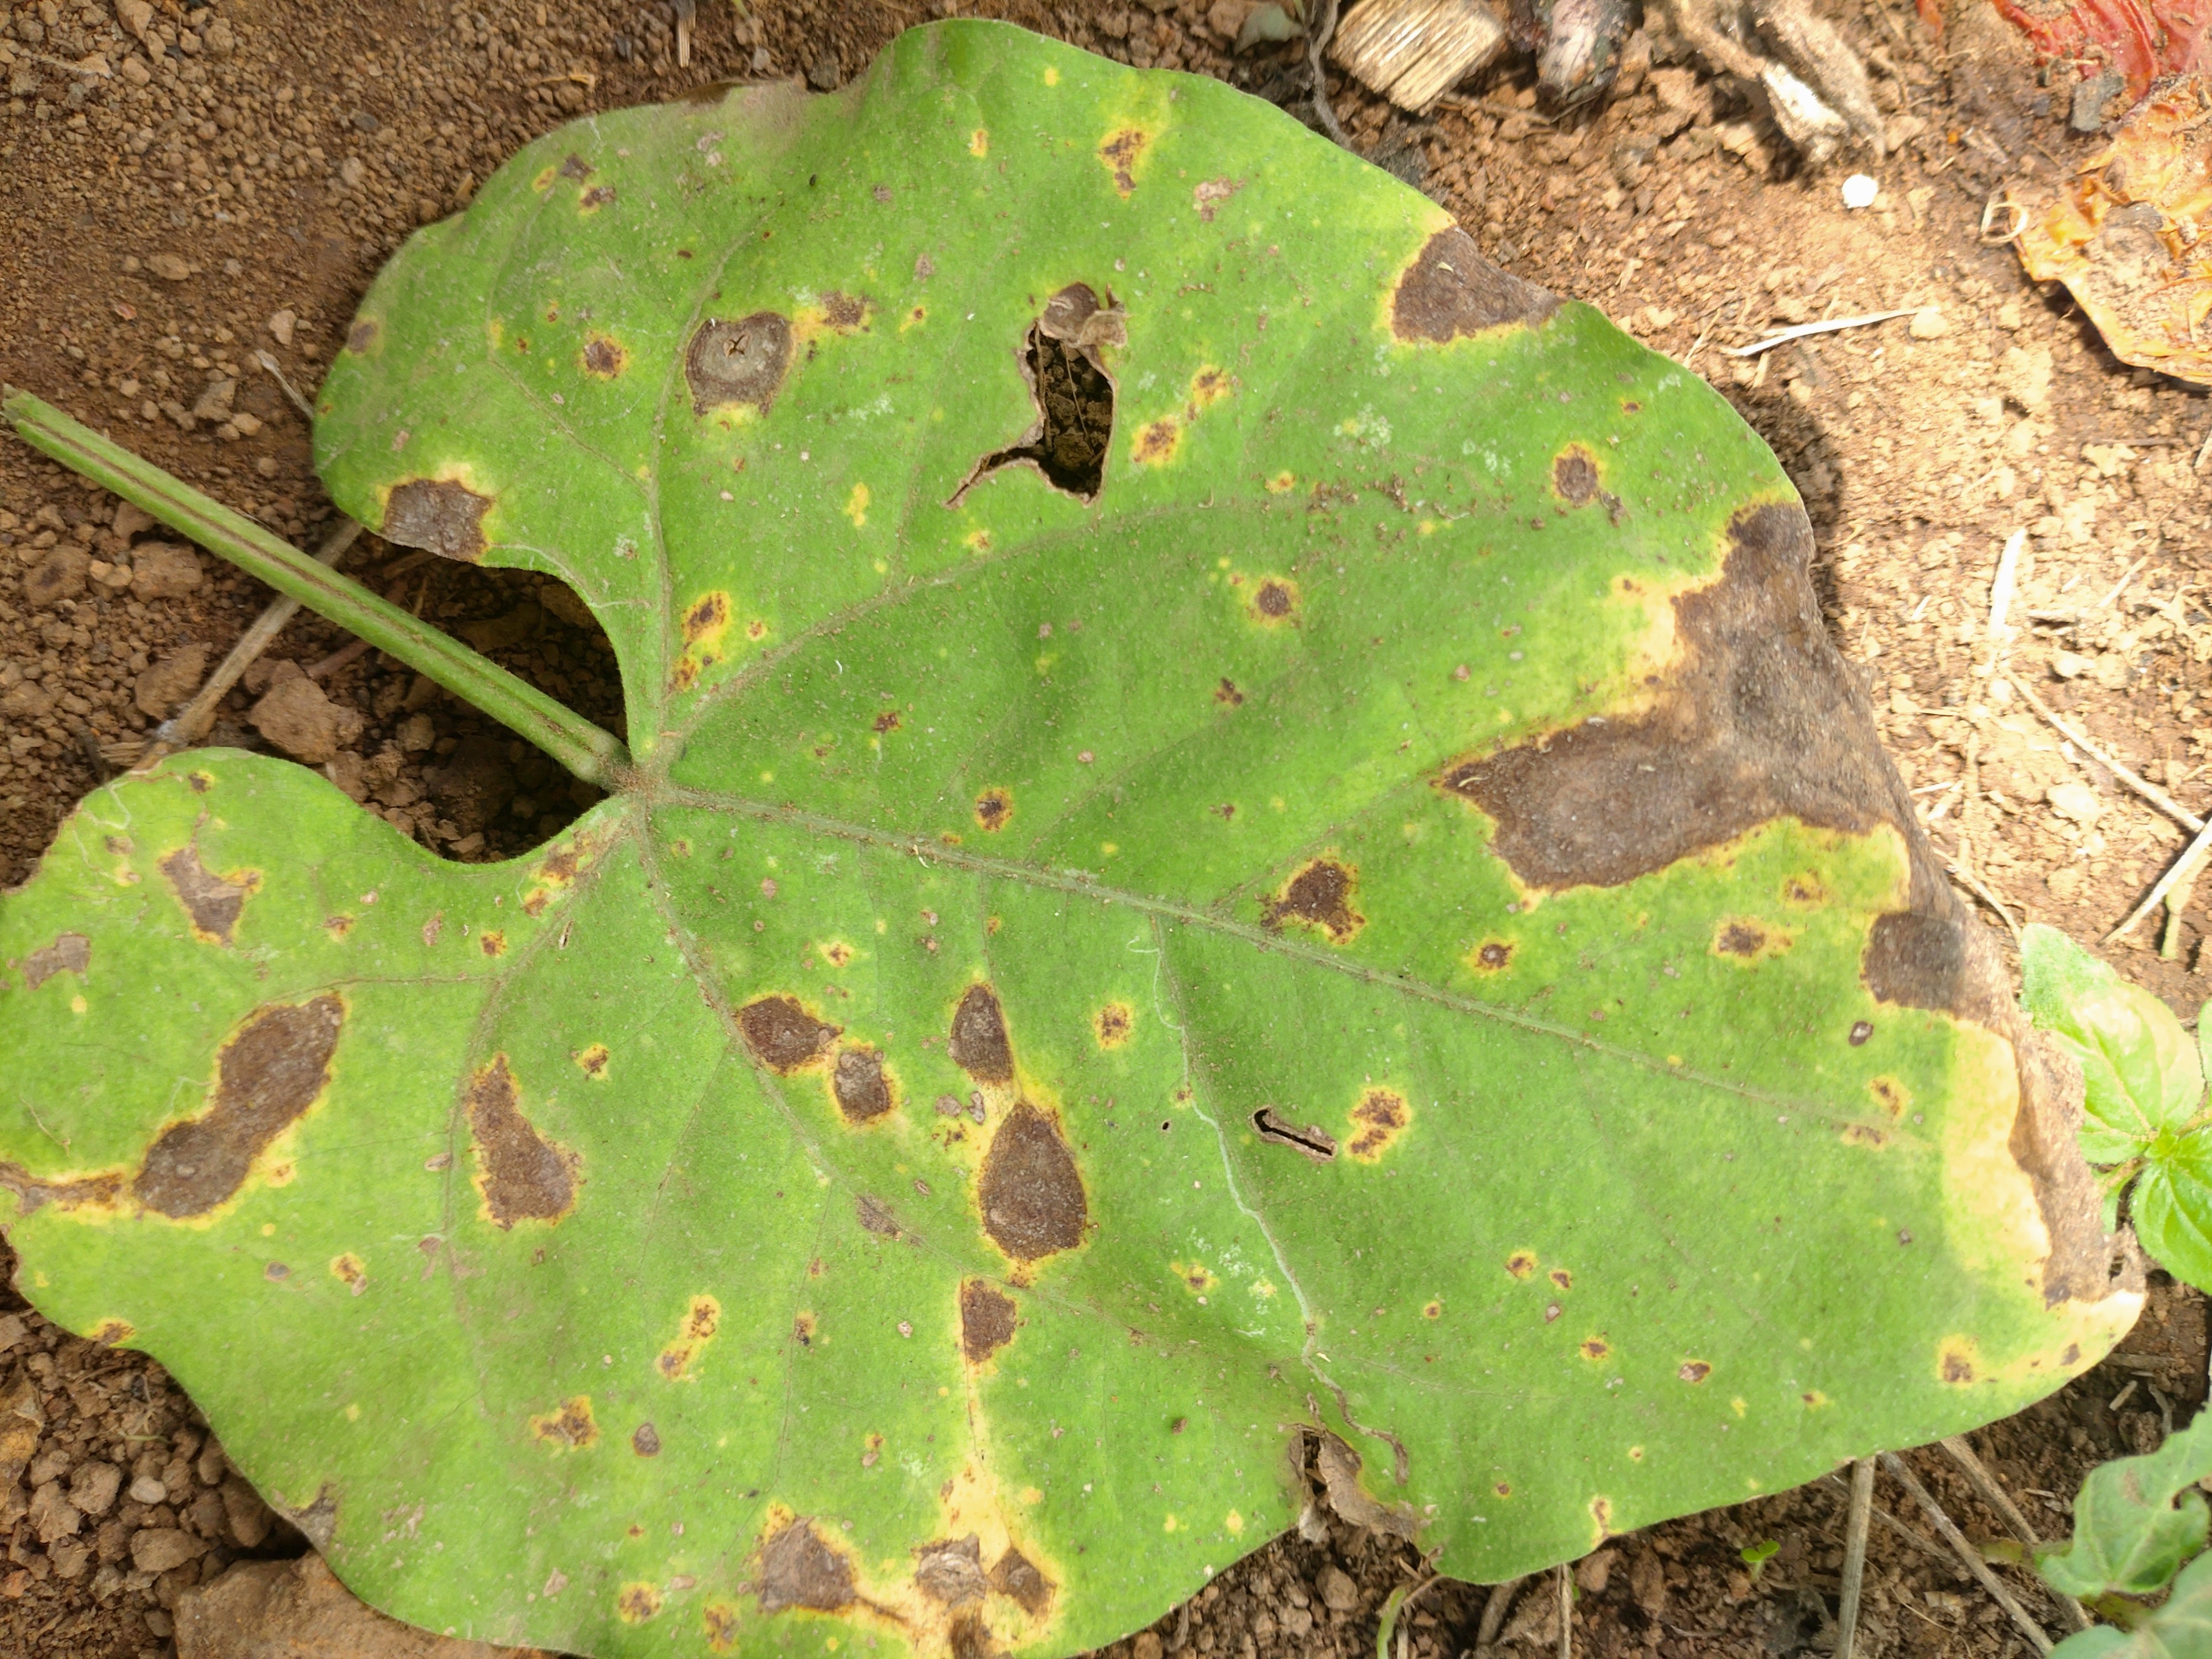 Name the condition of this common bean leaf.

rust
